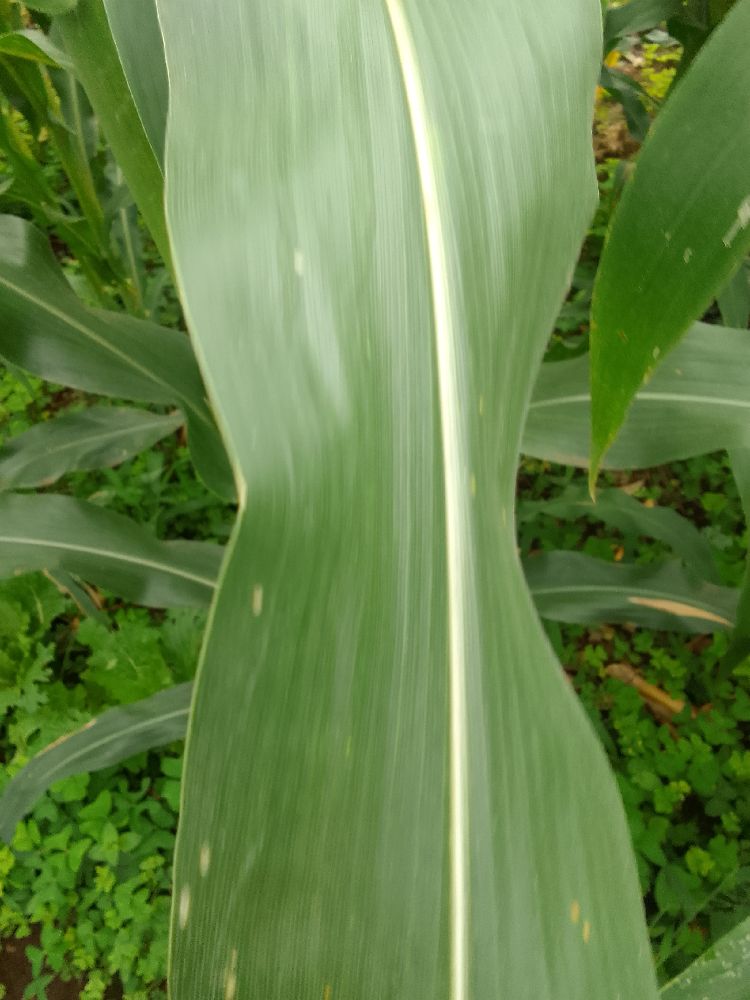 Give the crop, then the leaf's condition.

maize, healthy
